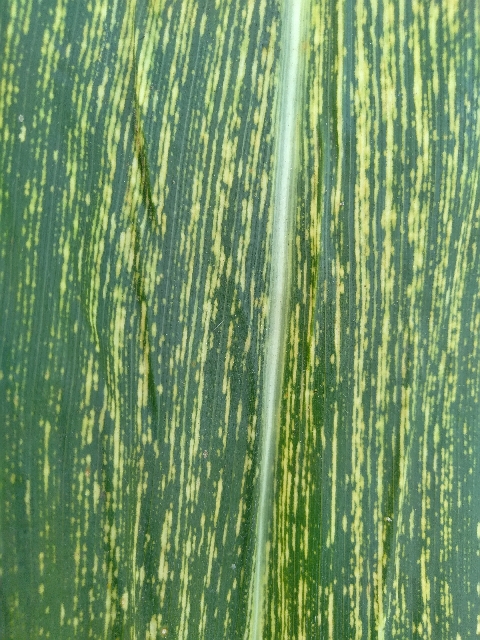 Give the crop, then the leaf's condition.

maize, maize streak virus
